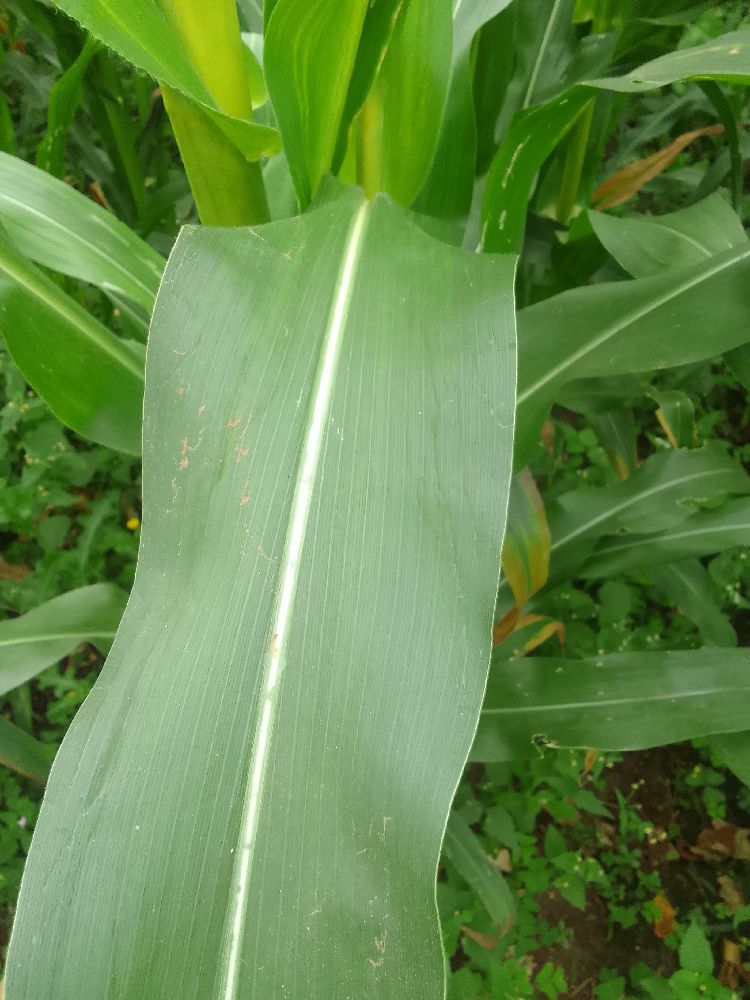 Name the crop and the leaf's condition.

maize, healthy
